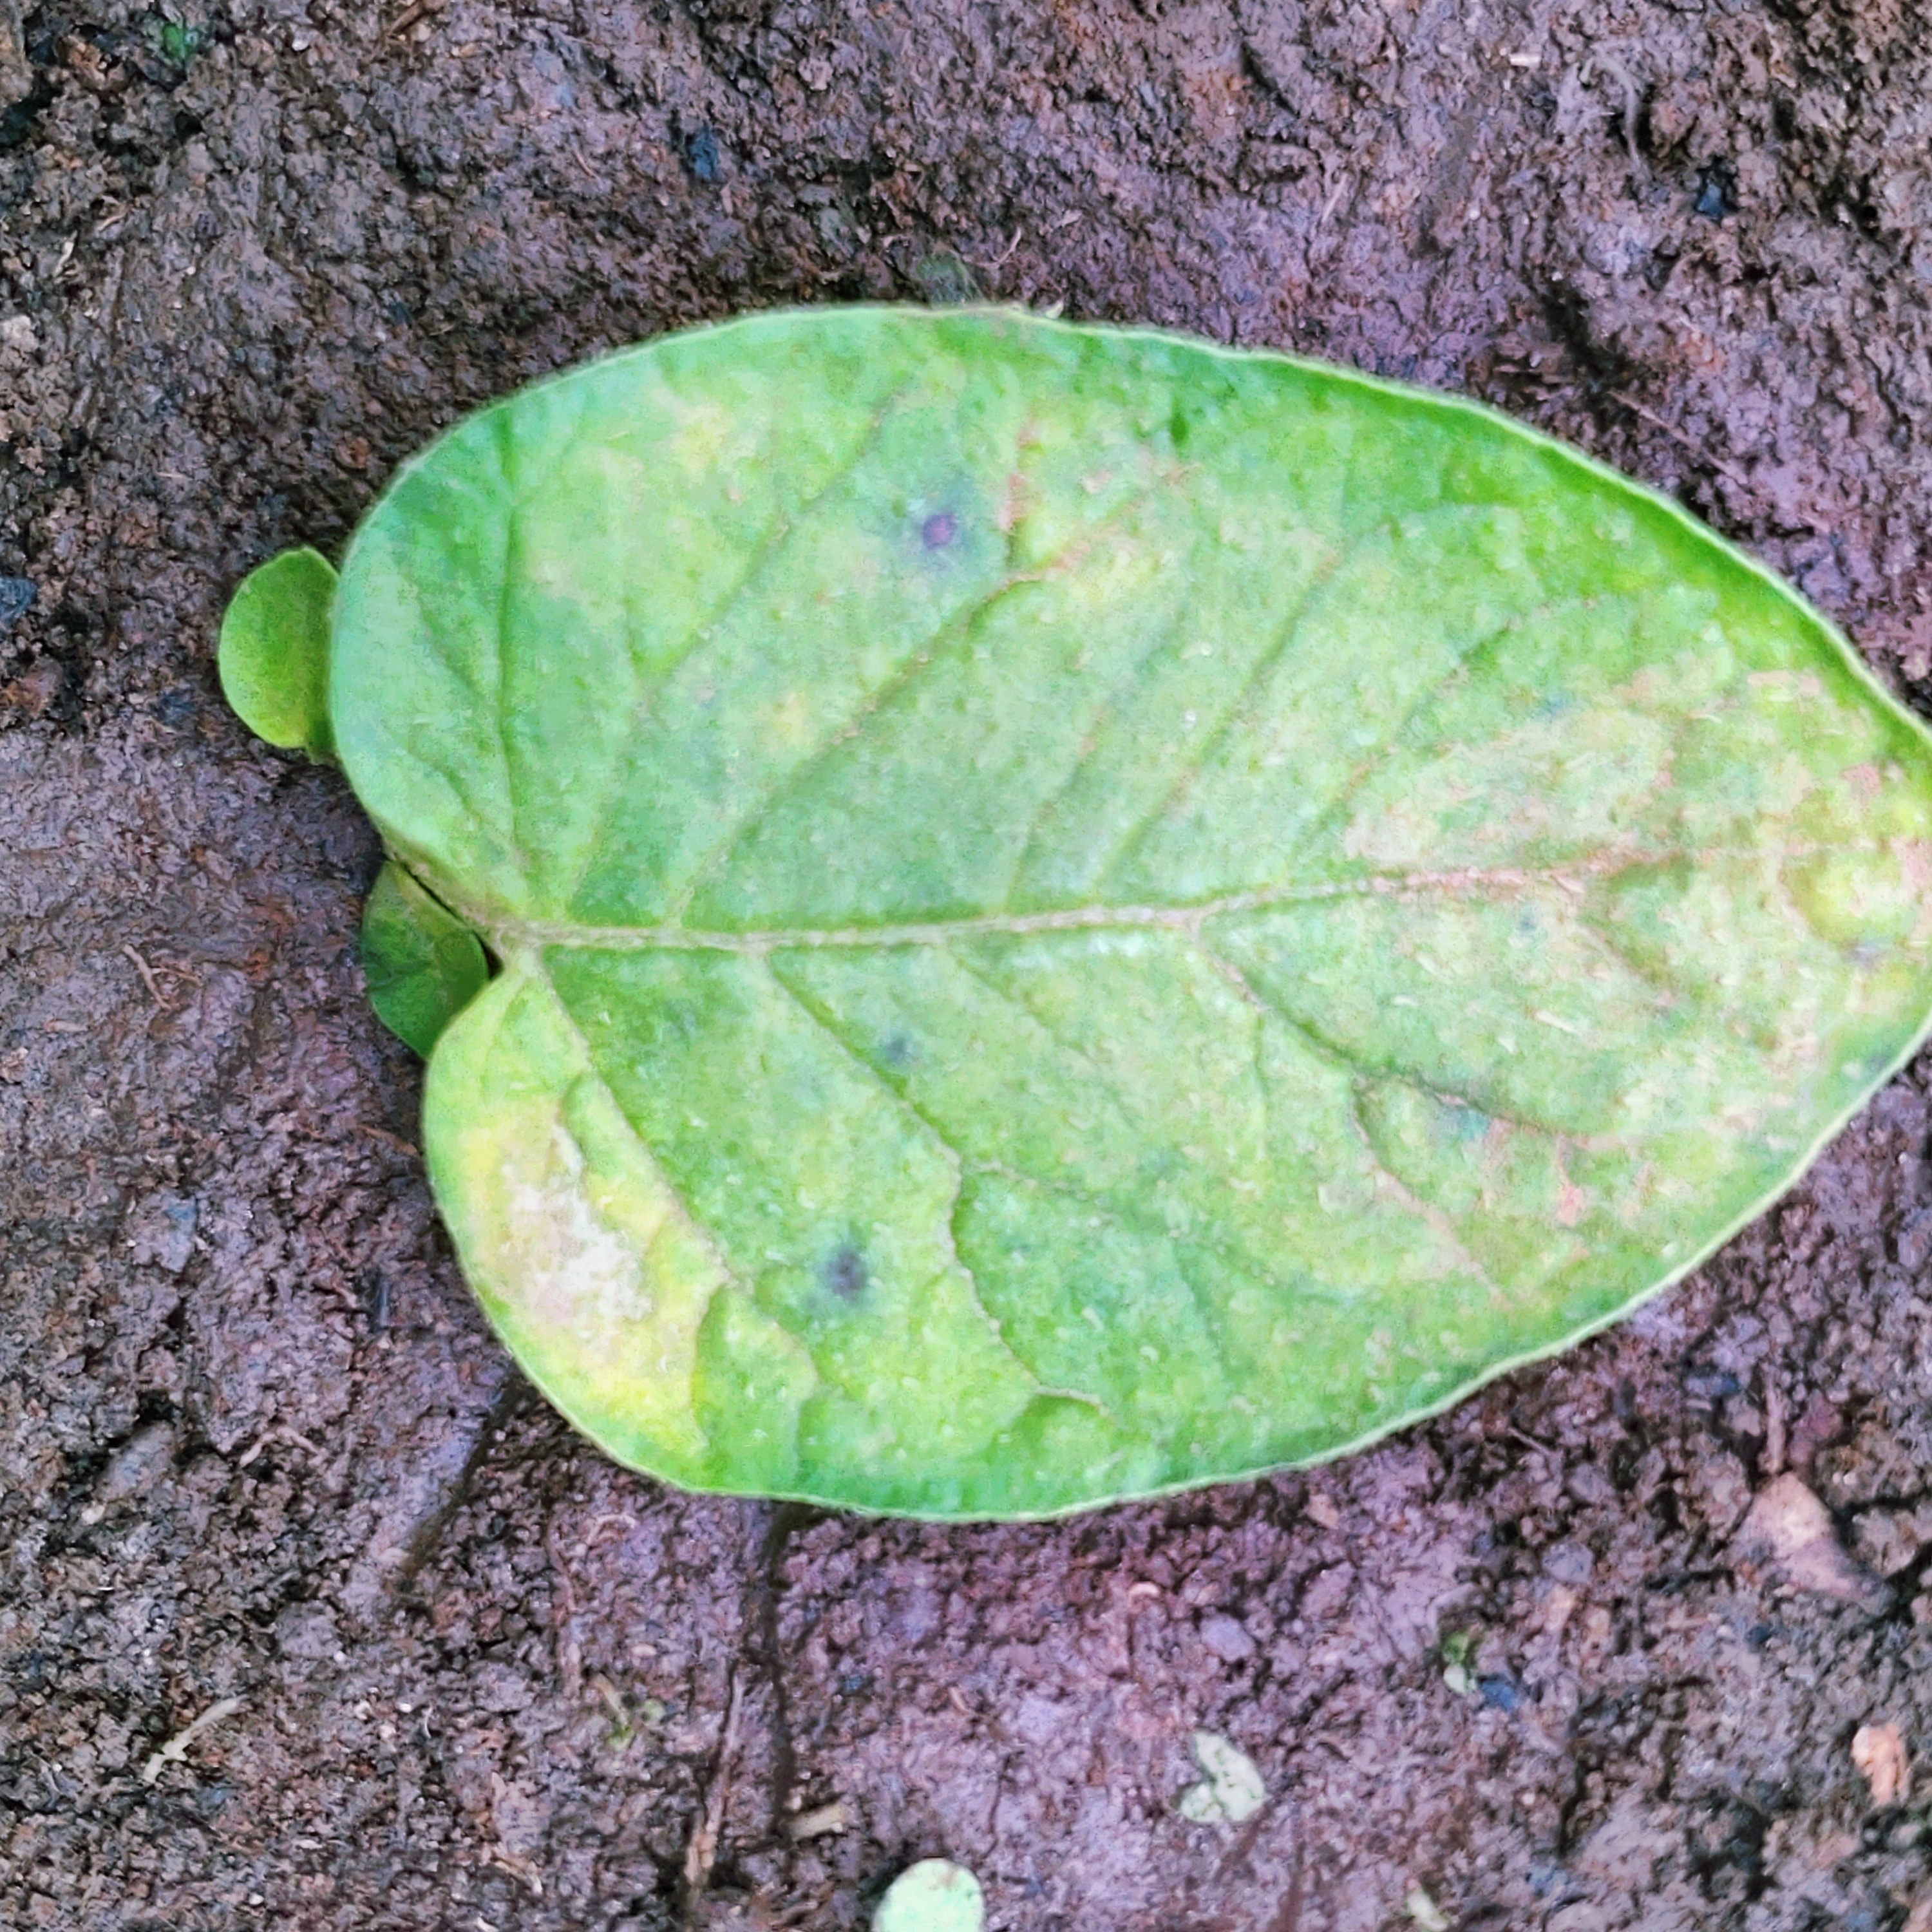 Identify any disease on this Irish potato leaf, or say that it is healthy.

late blight
